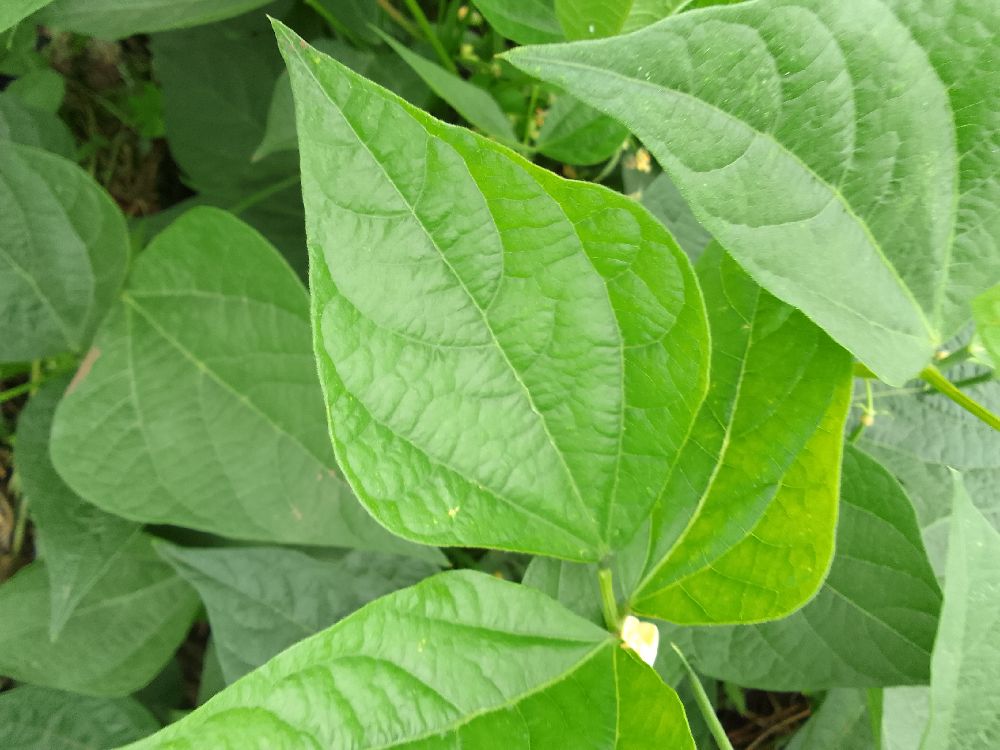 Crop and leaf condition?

common bean, healthy
